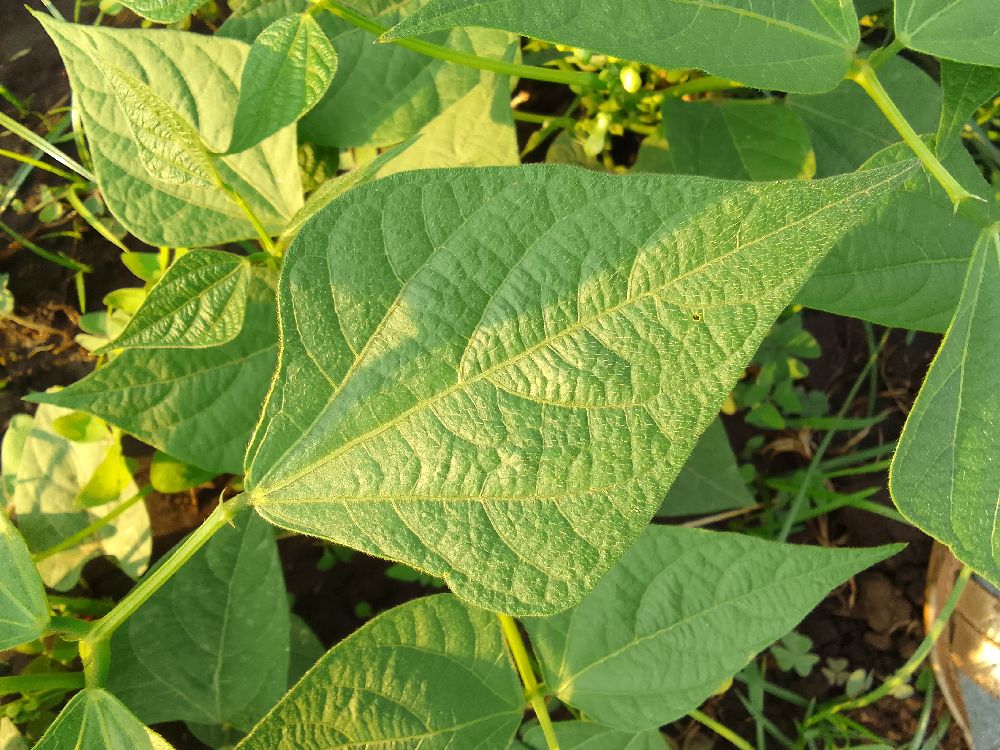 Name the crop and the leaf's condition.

common bean, healthy
